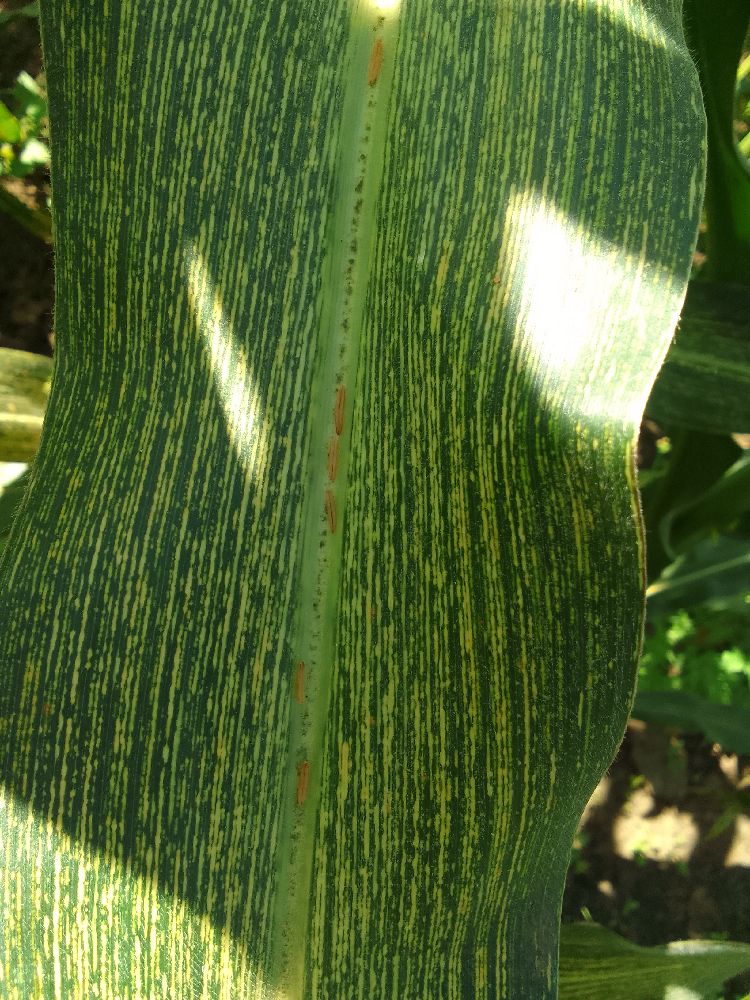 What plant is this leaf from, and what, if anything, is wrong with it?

maize, maize streak virus
